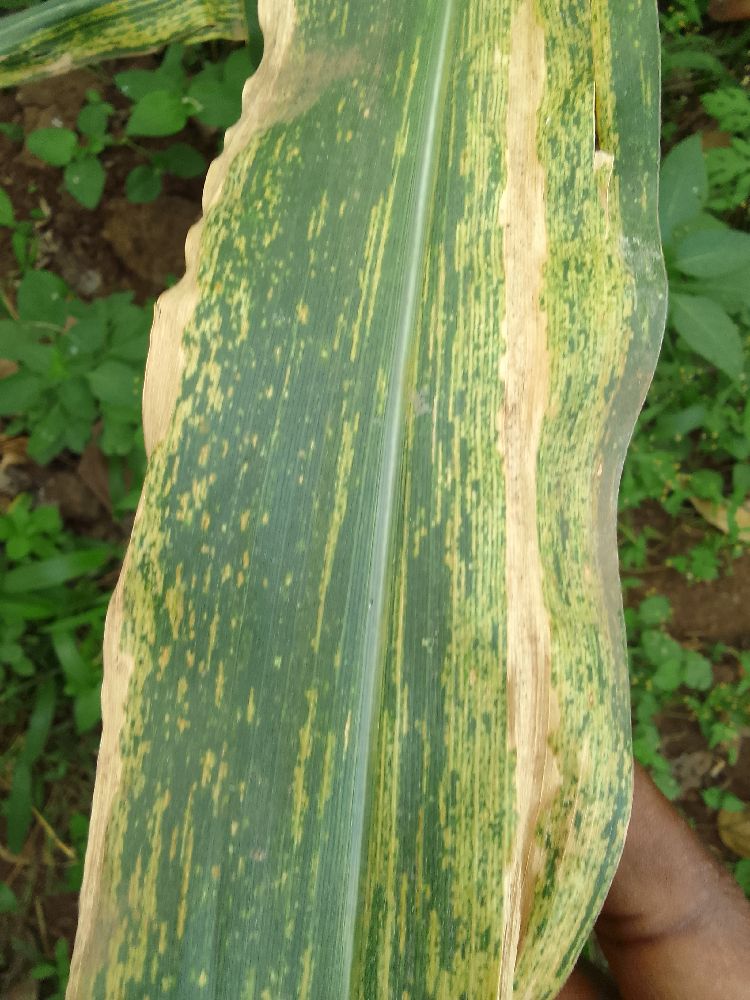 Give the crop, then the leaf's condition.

maize, maize lethal necrosis
